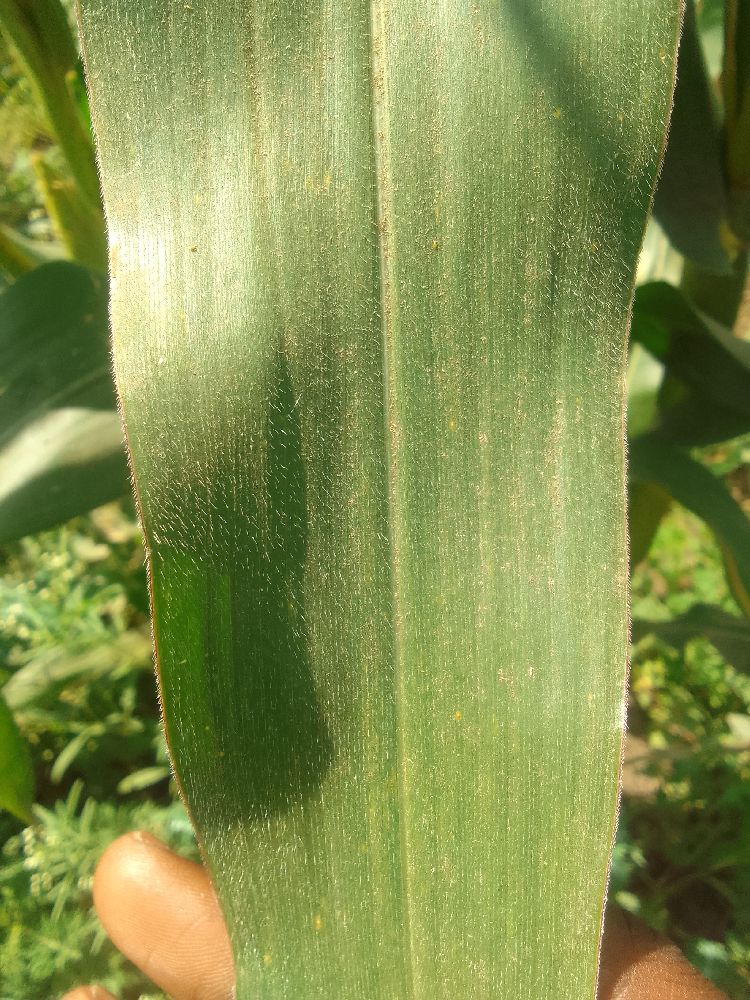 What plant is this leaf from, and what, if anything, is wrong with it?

maize, healthy
